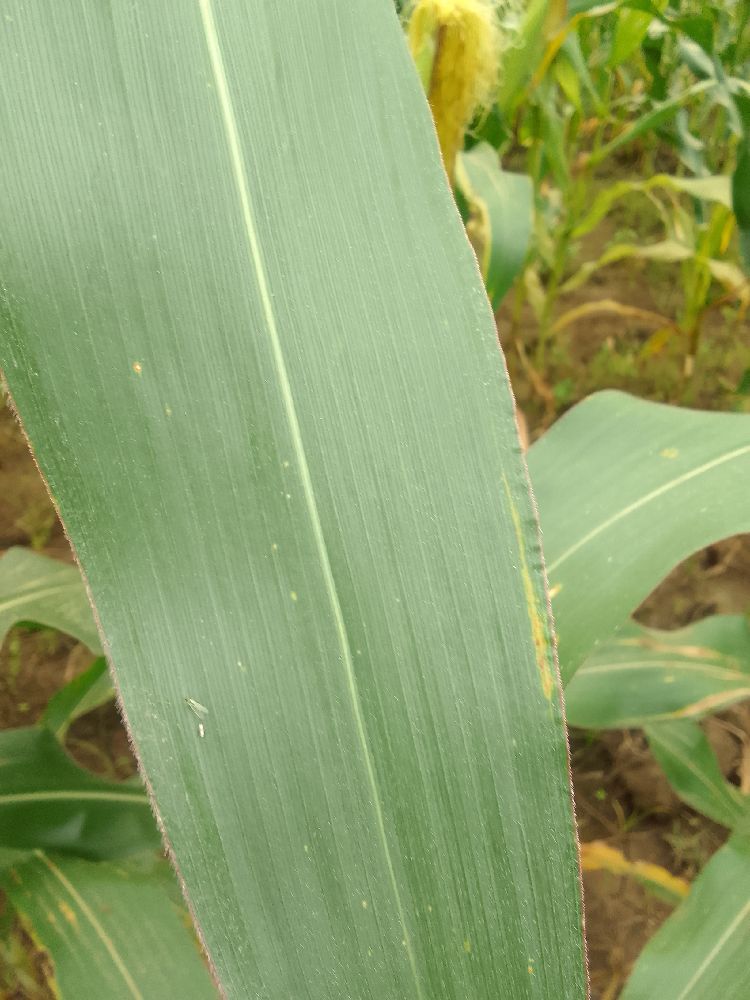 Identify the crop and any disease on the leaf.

maize, healthy
